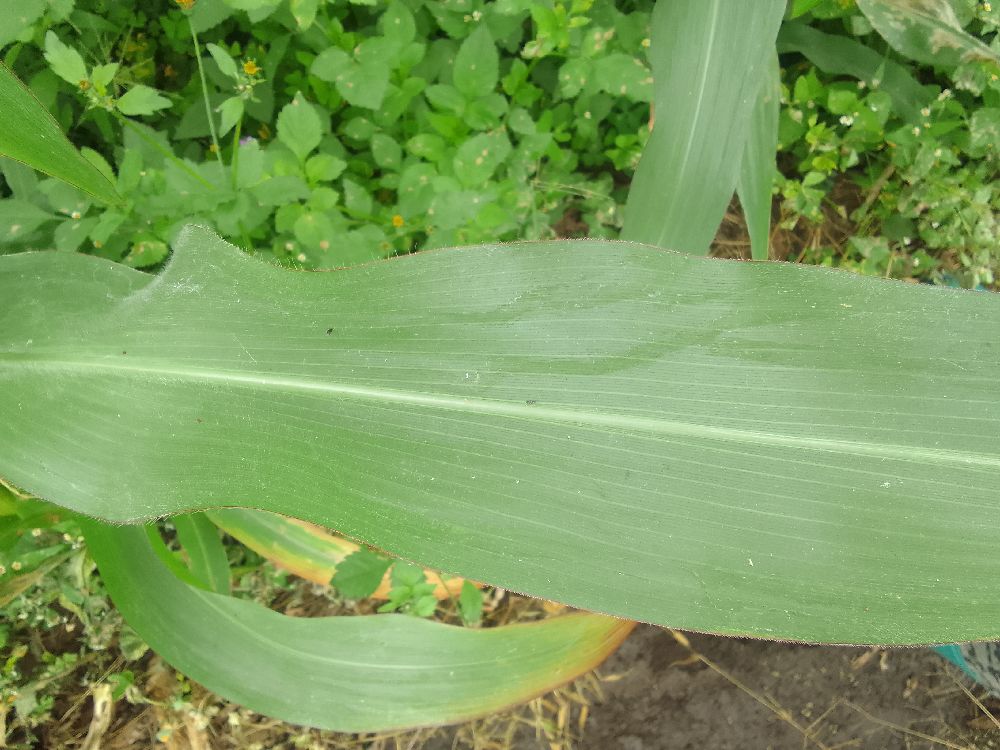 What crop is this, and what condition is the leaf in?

maize, healthy
